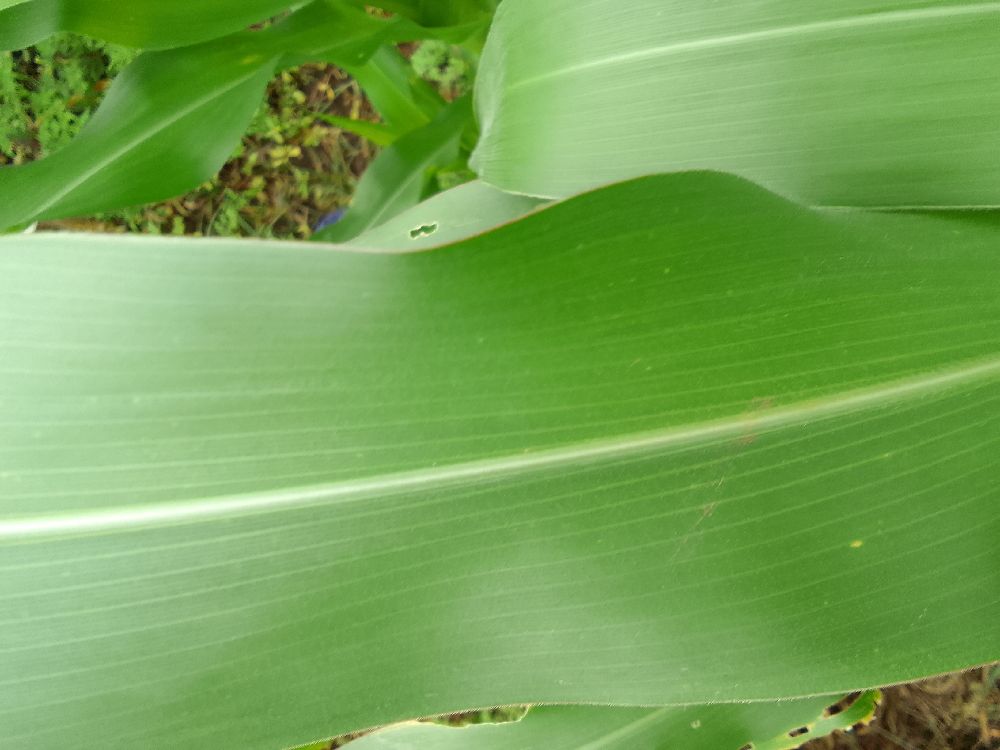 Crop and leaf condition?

maize, healthy
